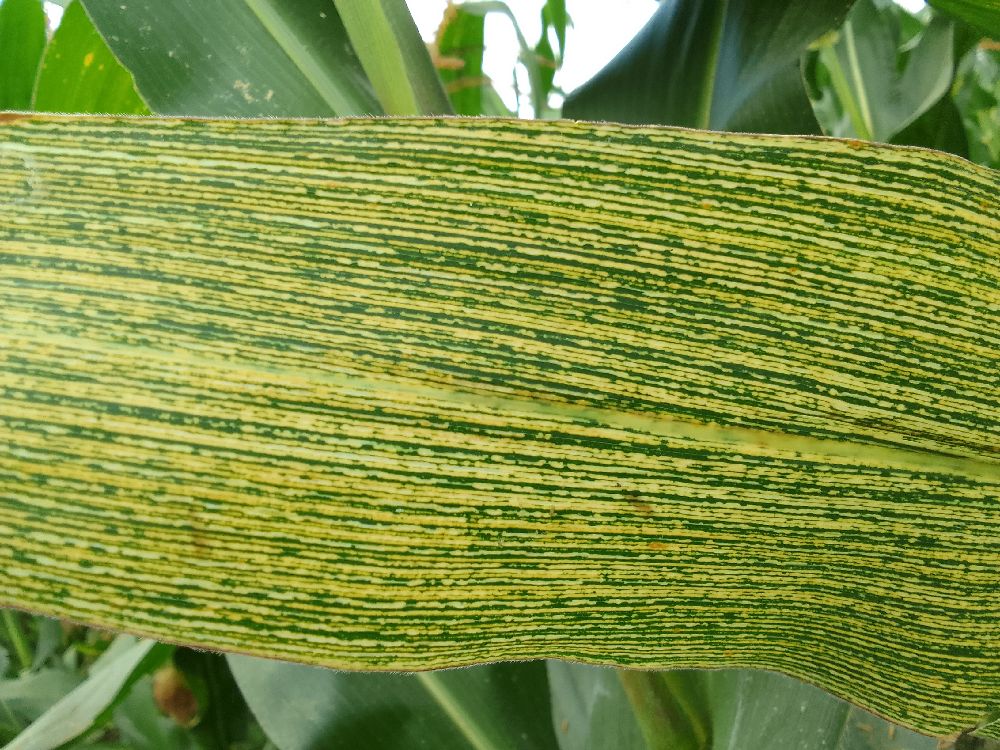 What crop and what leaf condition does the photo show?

maize, maize streak virus
